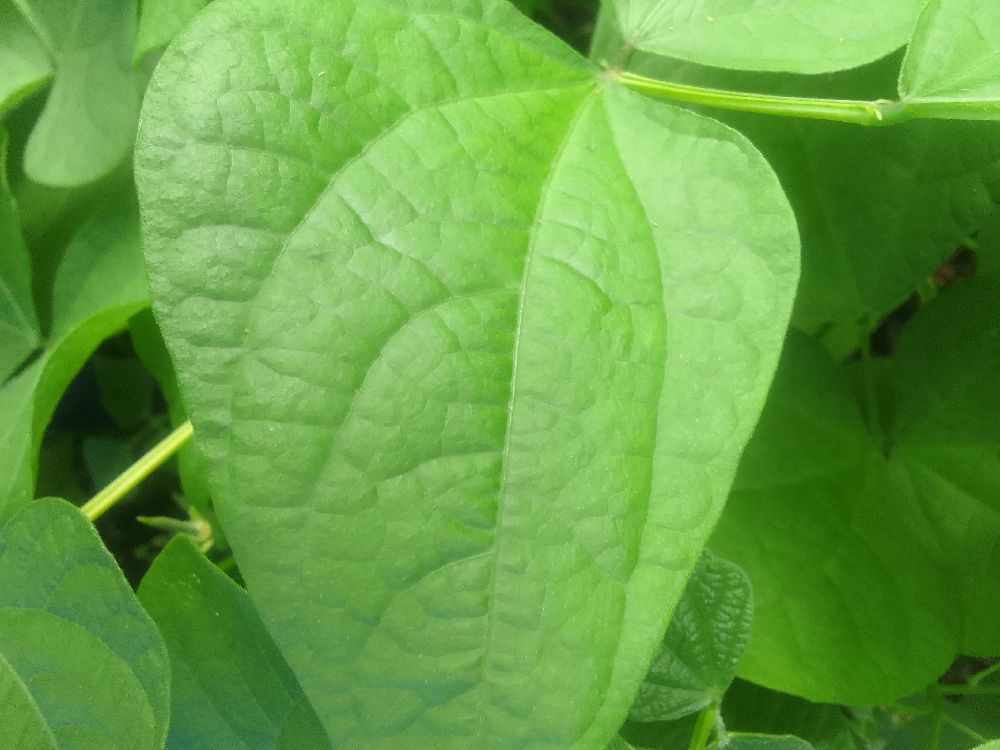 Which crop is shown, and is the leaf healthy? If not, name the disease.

common bean, healthy
